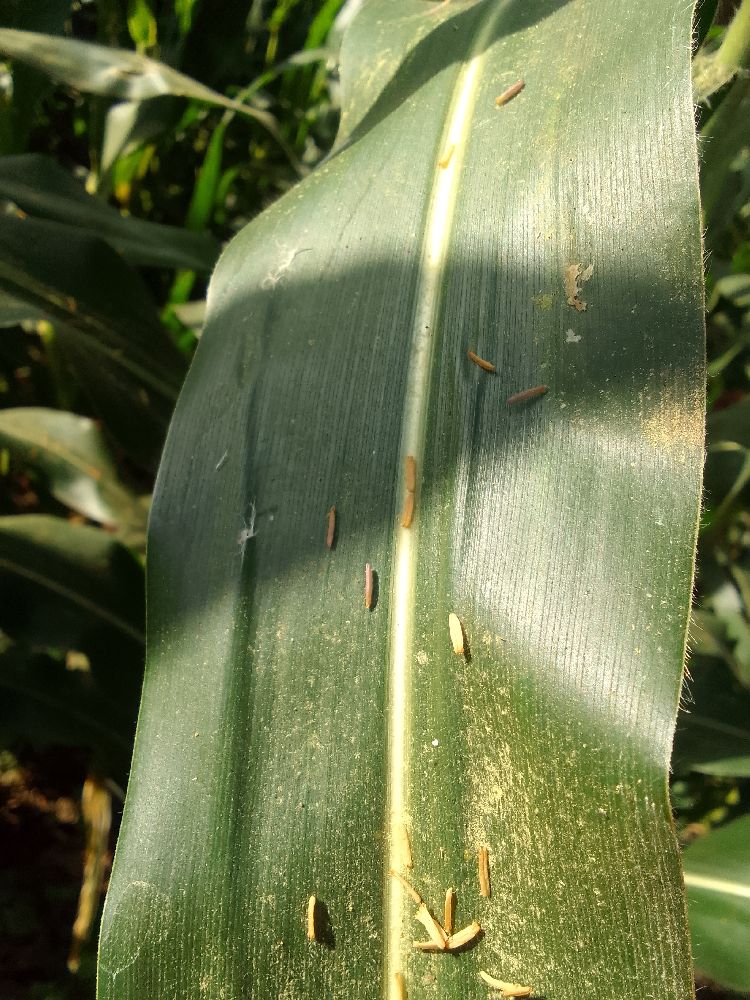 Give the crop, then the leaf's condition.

maize, healthy
